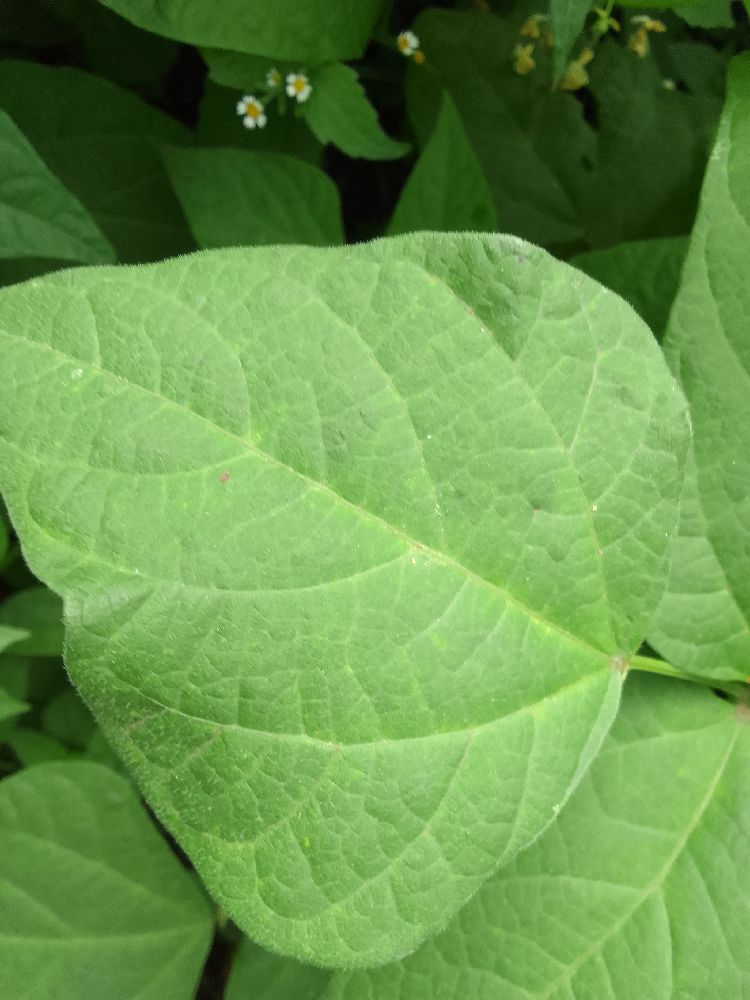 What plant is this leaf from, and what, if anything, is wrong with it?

common bean, healthy
